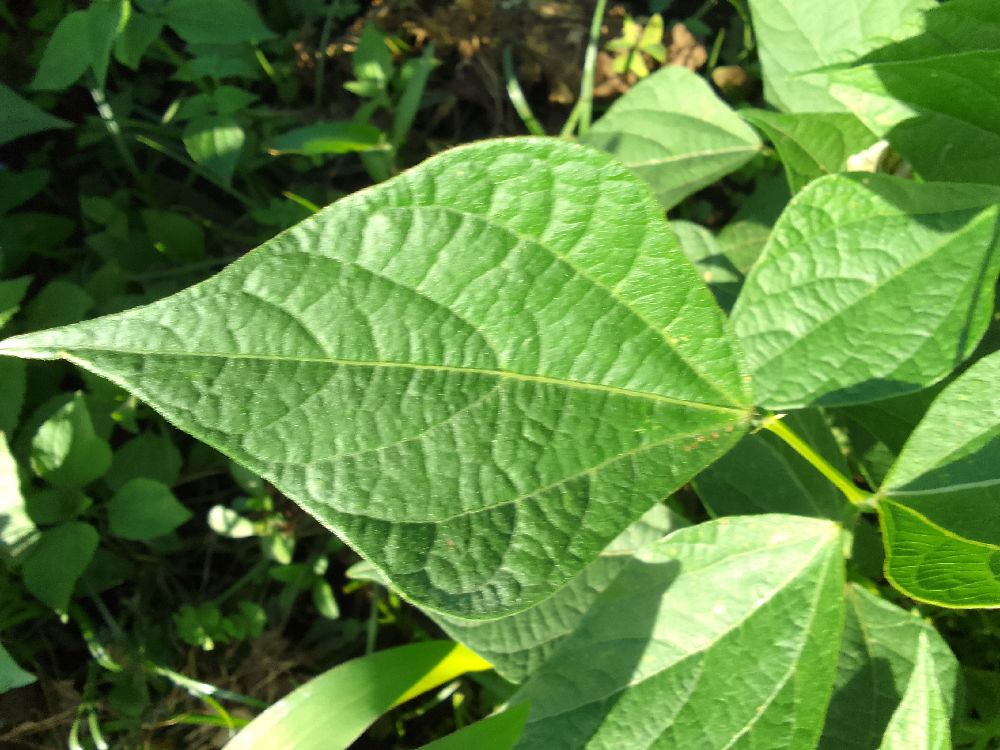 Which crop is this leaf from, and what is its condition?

common bean, healthy
